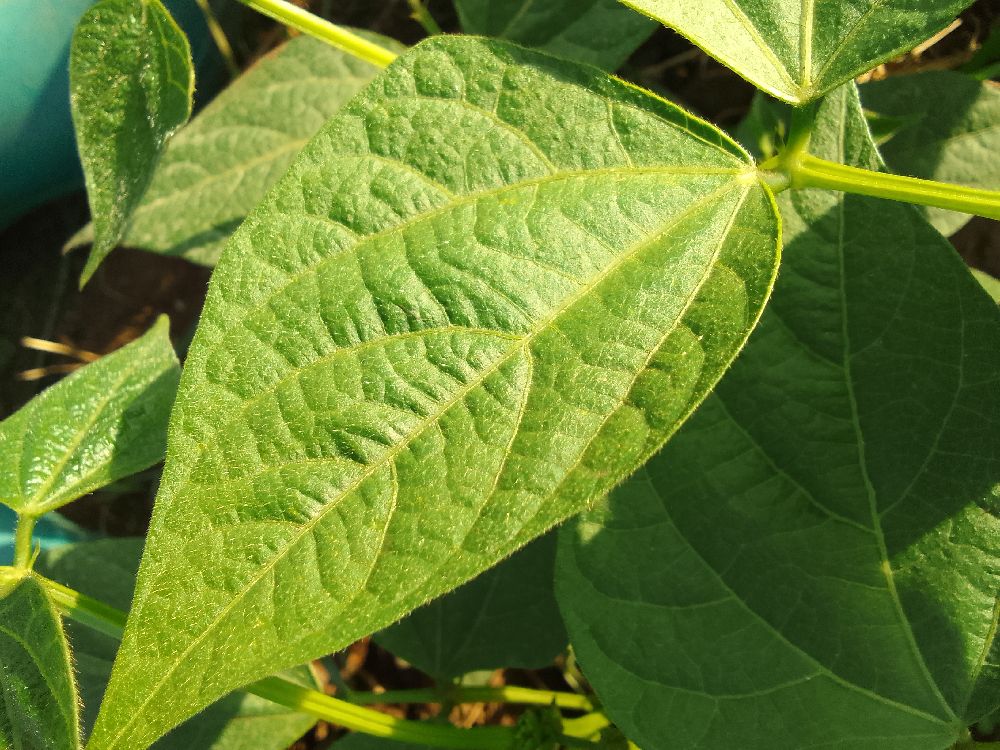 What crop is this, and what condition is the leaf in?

common bean, healthy
